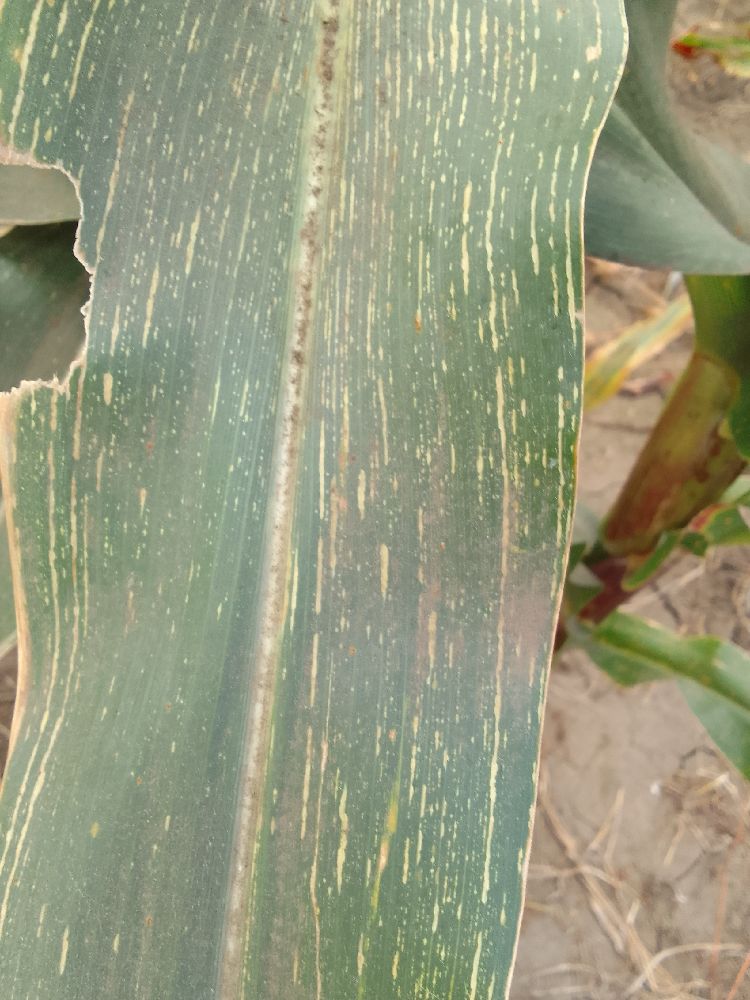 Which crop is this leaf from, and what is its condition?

maize, maize streak virus
